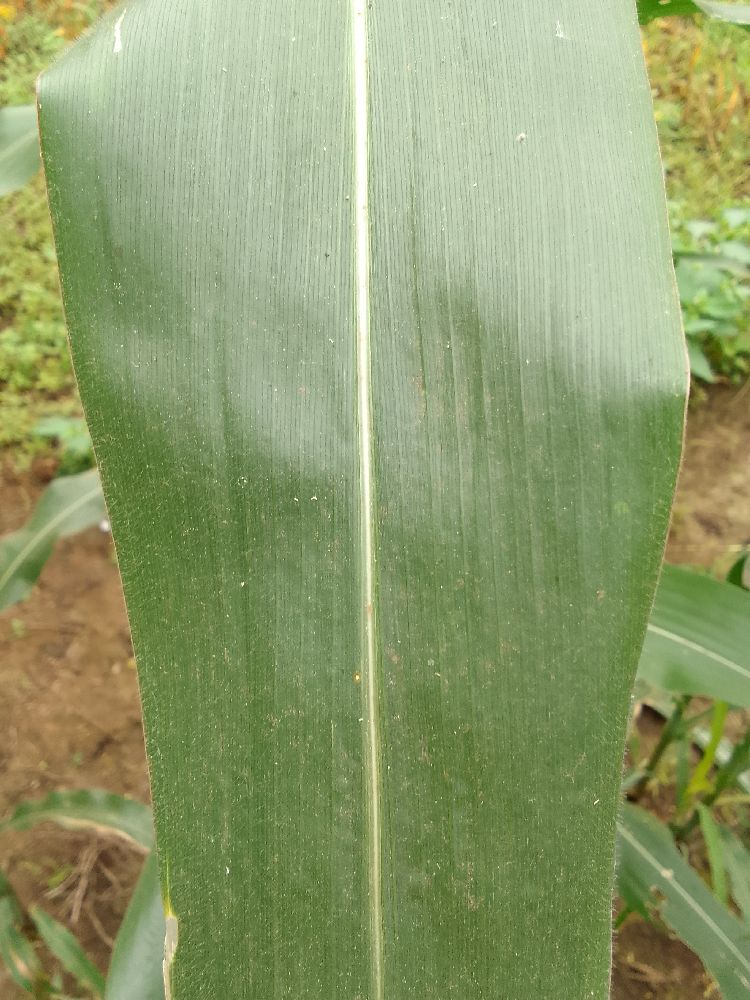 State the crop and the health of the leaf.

maize, healthy
